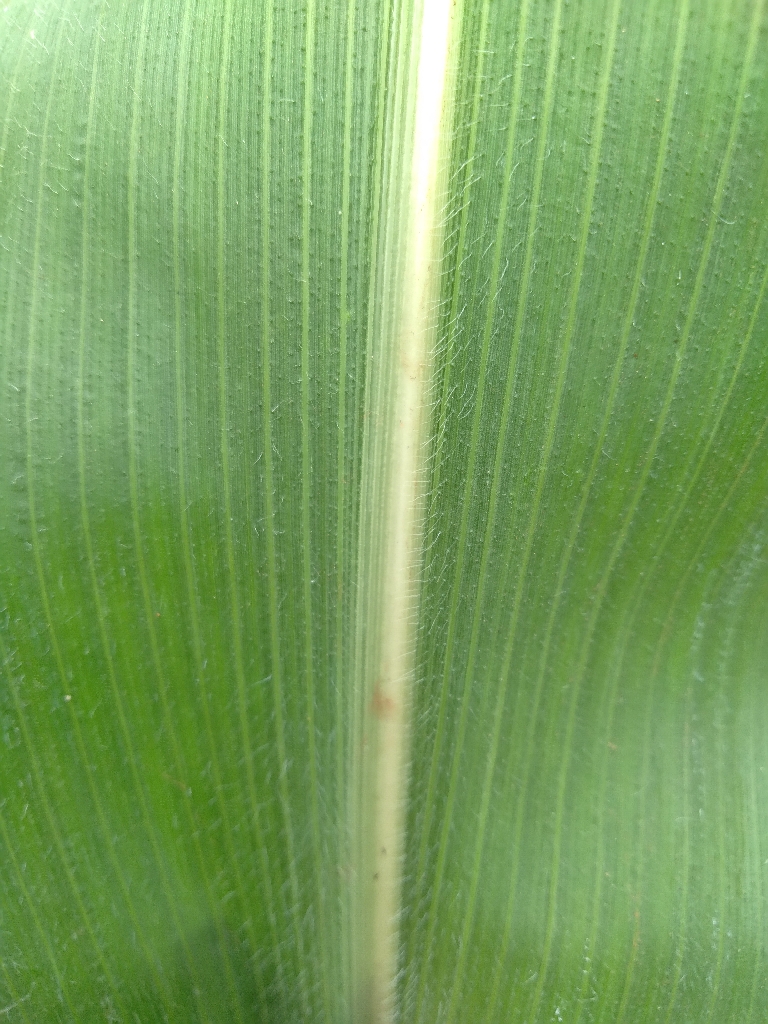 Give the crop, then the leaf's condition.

maize, healthy
